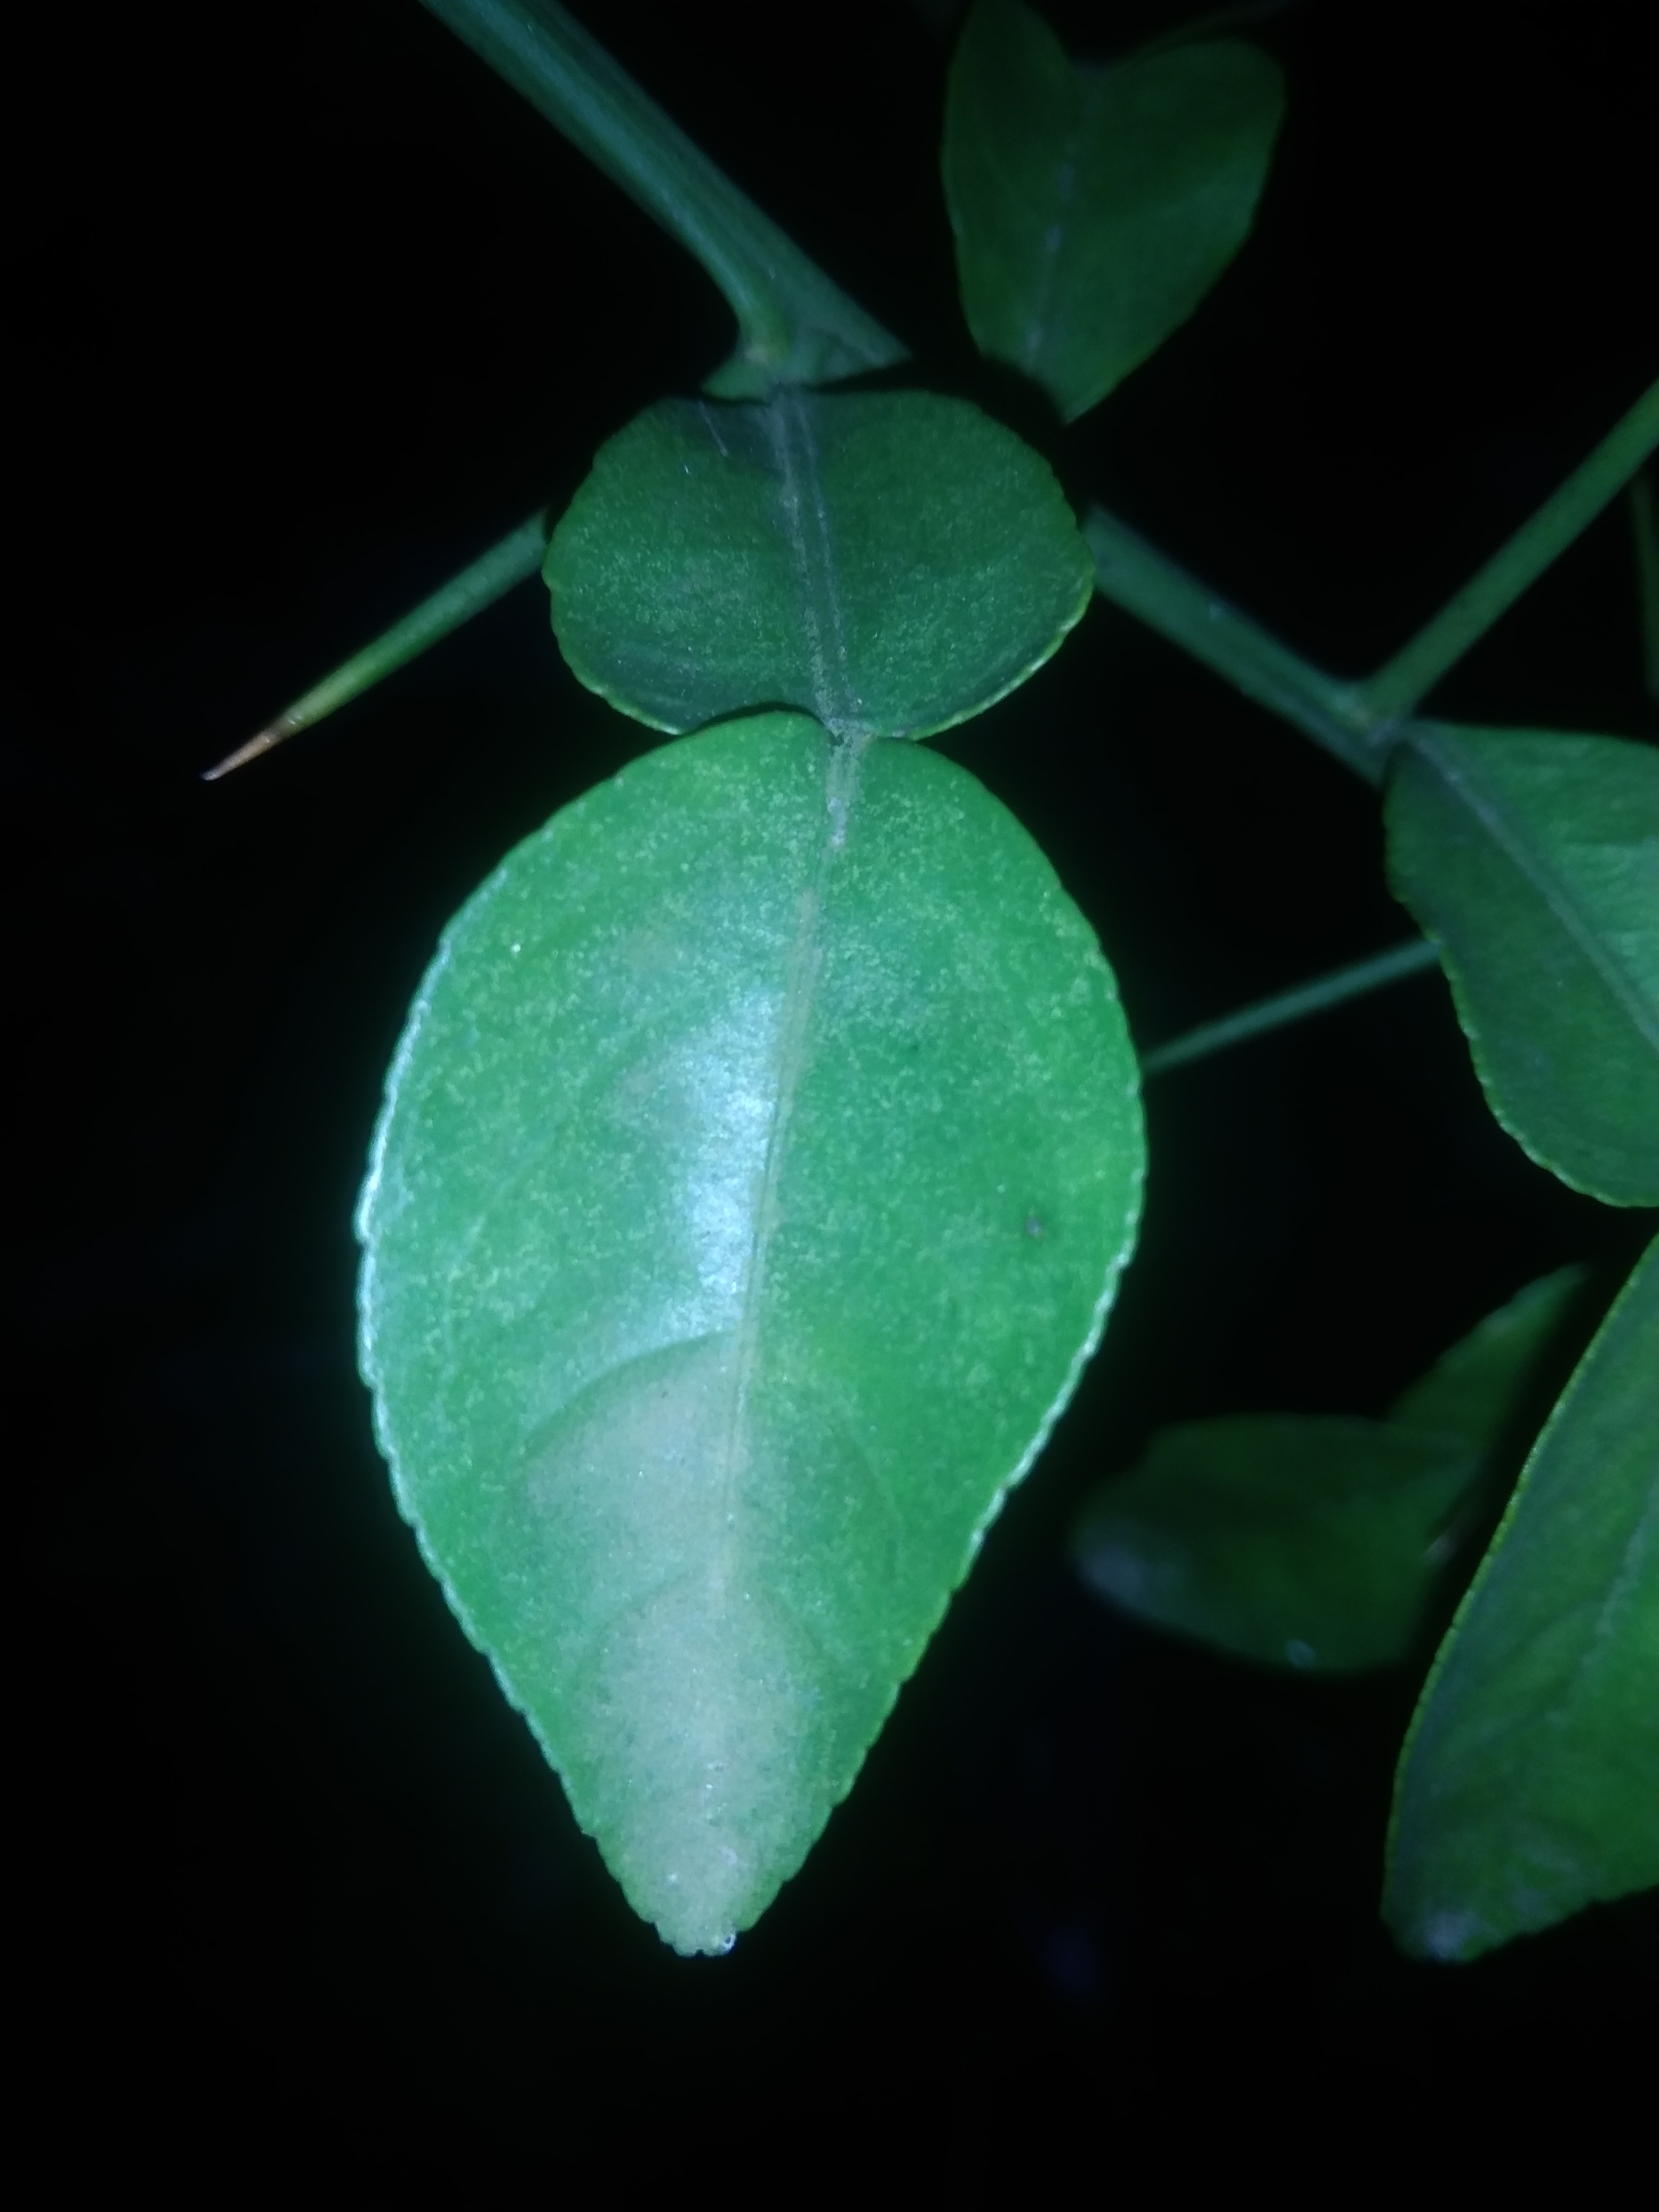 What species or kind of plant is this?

lemon
